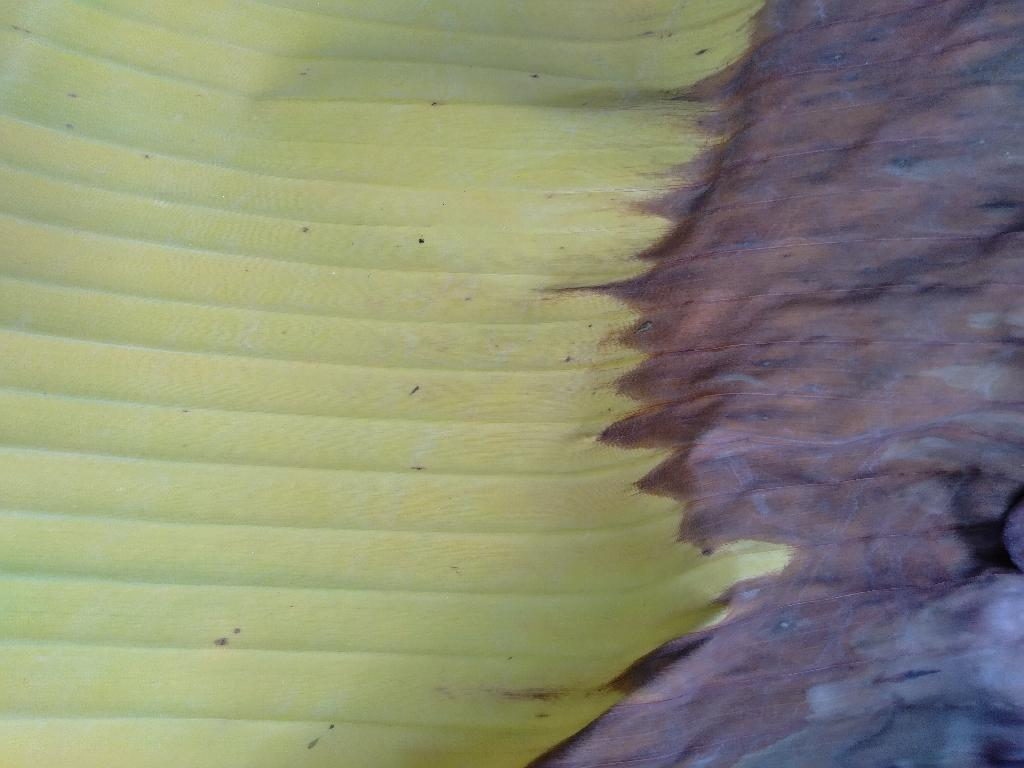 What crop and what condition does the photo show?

banana, fusarium wilt race 1
